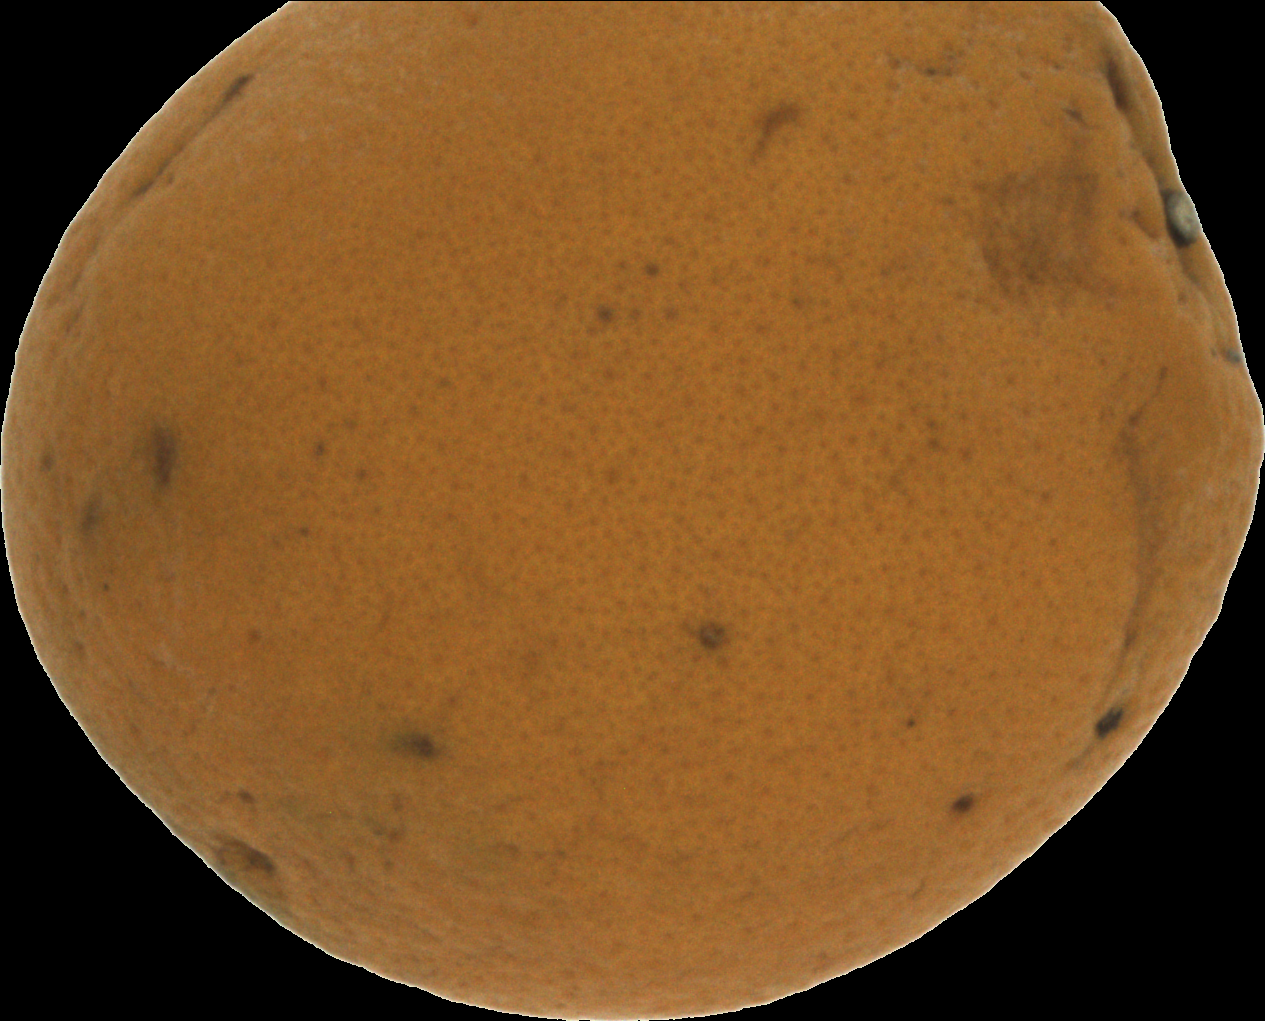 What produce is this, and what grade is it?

orange, bad
